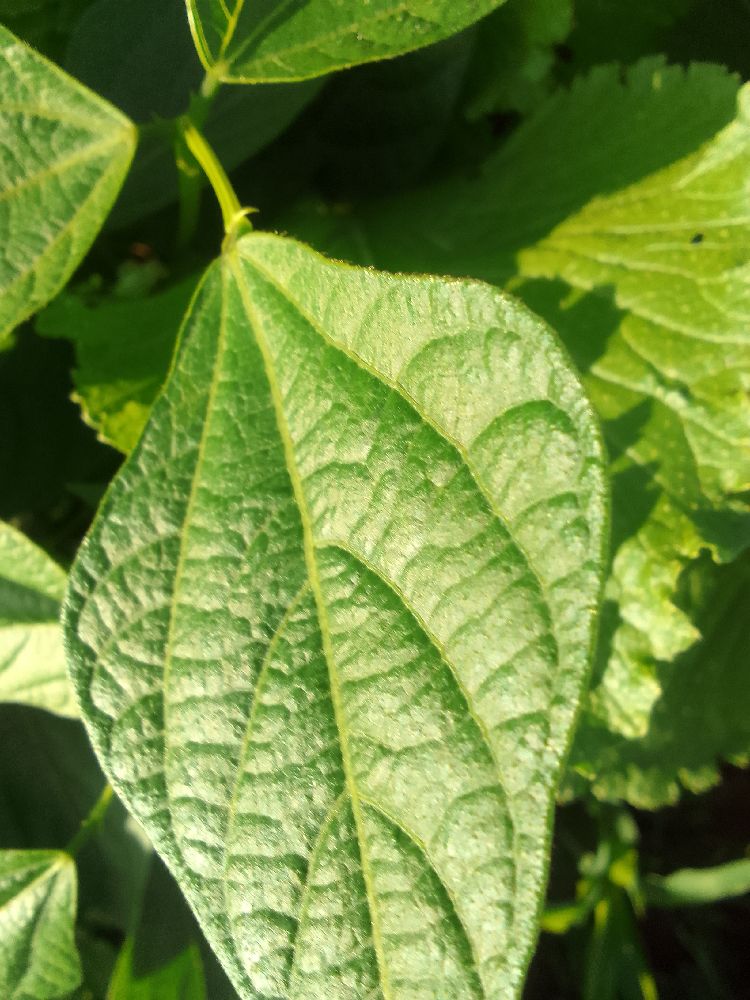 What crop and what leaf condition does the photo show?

common bean, healthy
